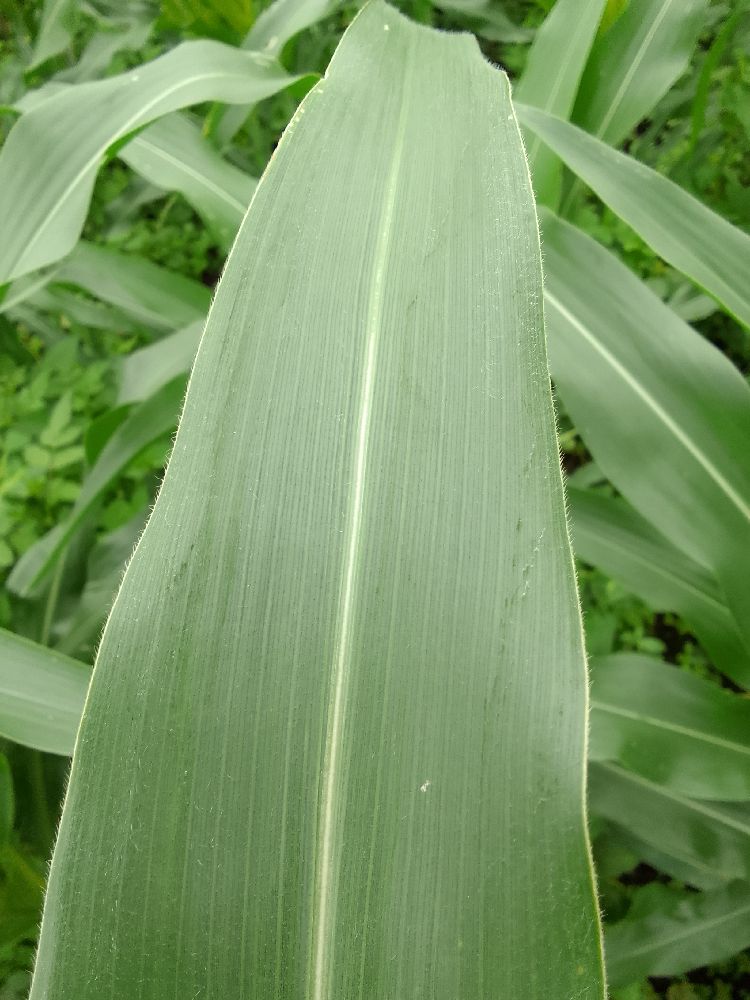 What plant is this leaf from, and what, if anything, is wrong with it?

maize, healthy
